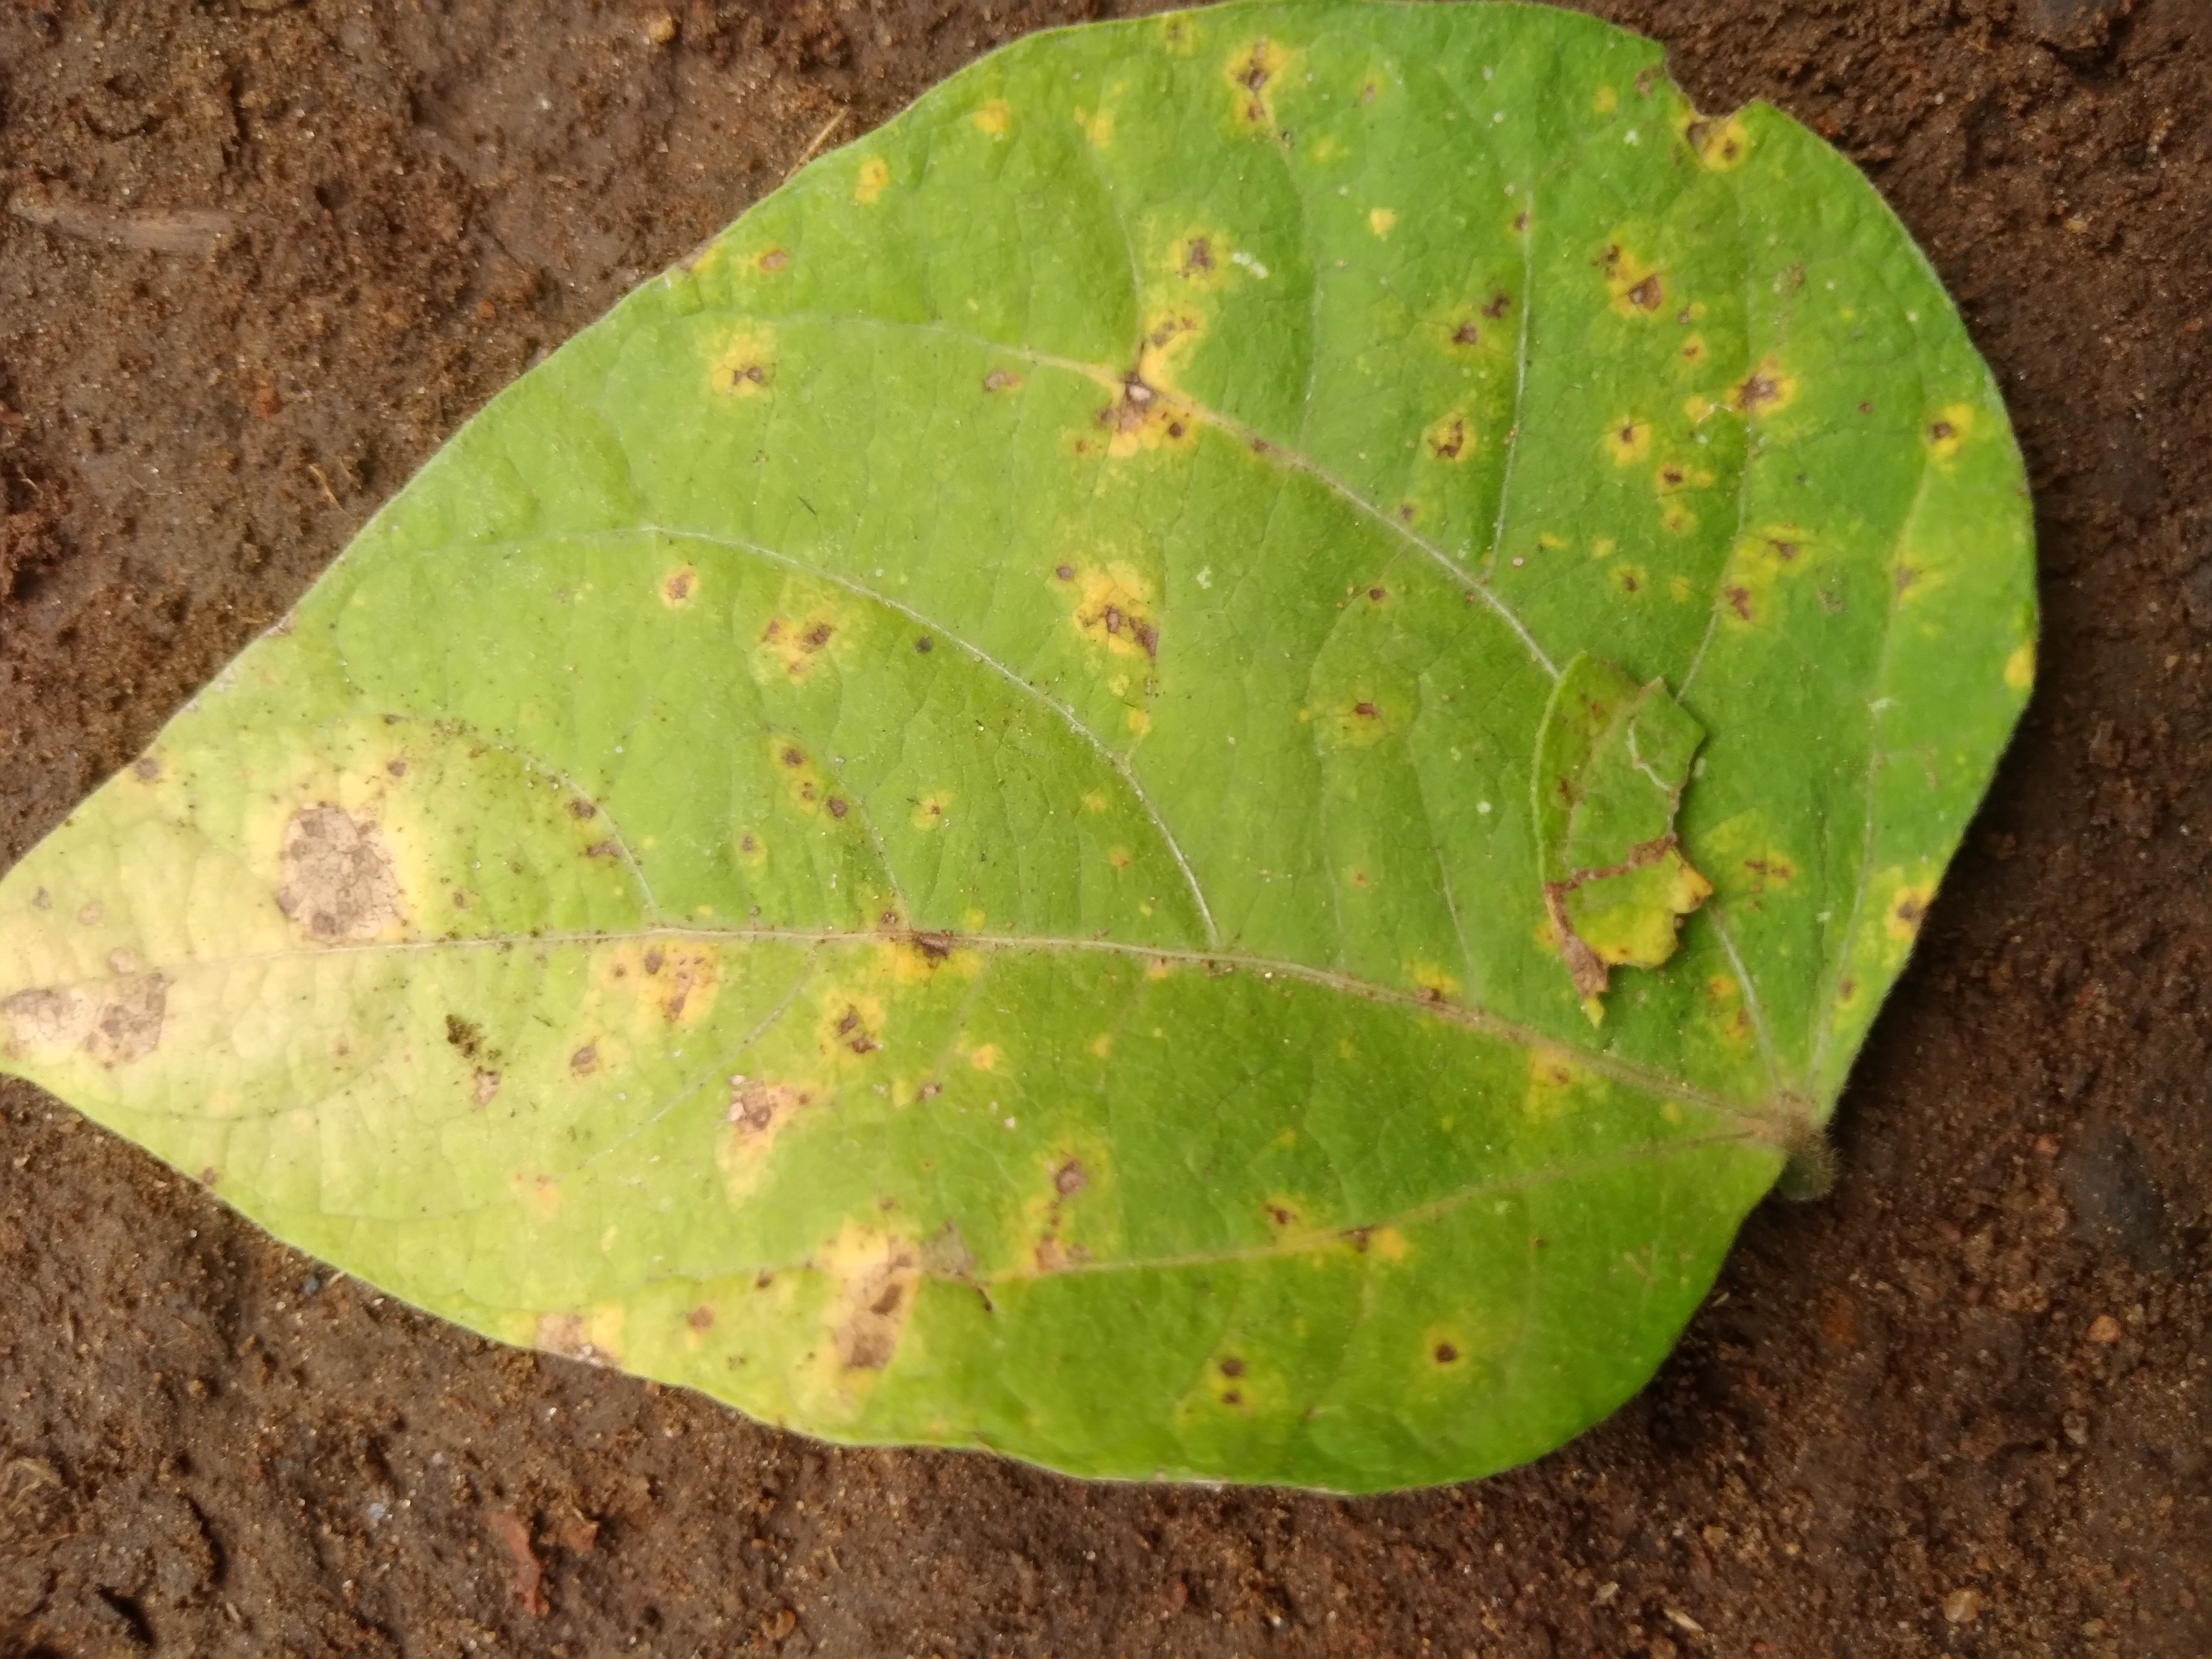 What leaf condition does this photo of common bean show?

rust
